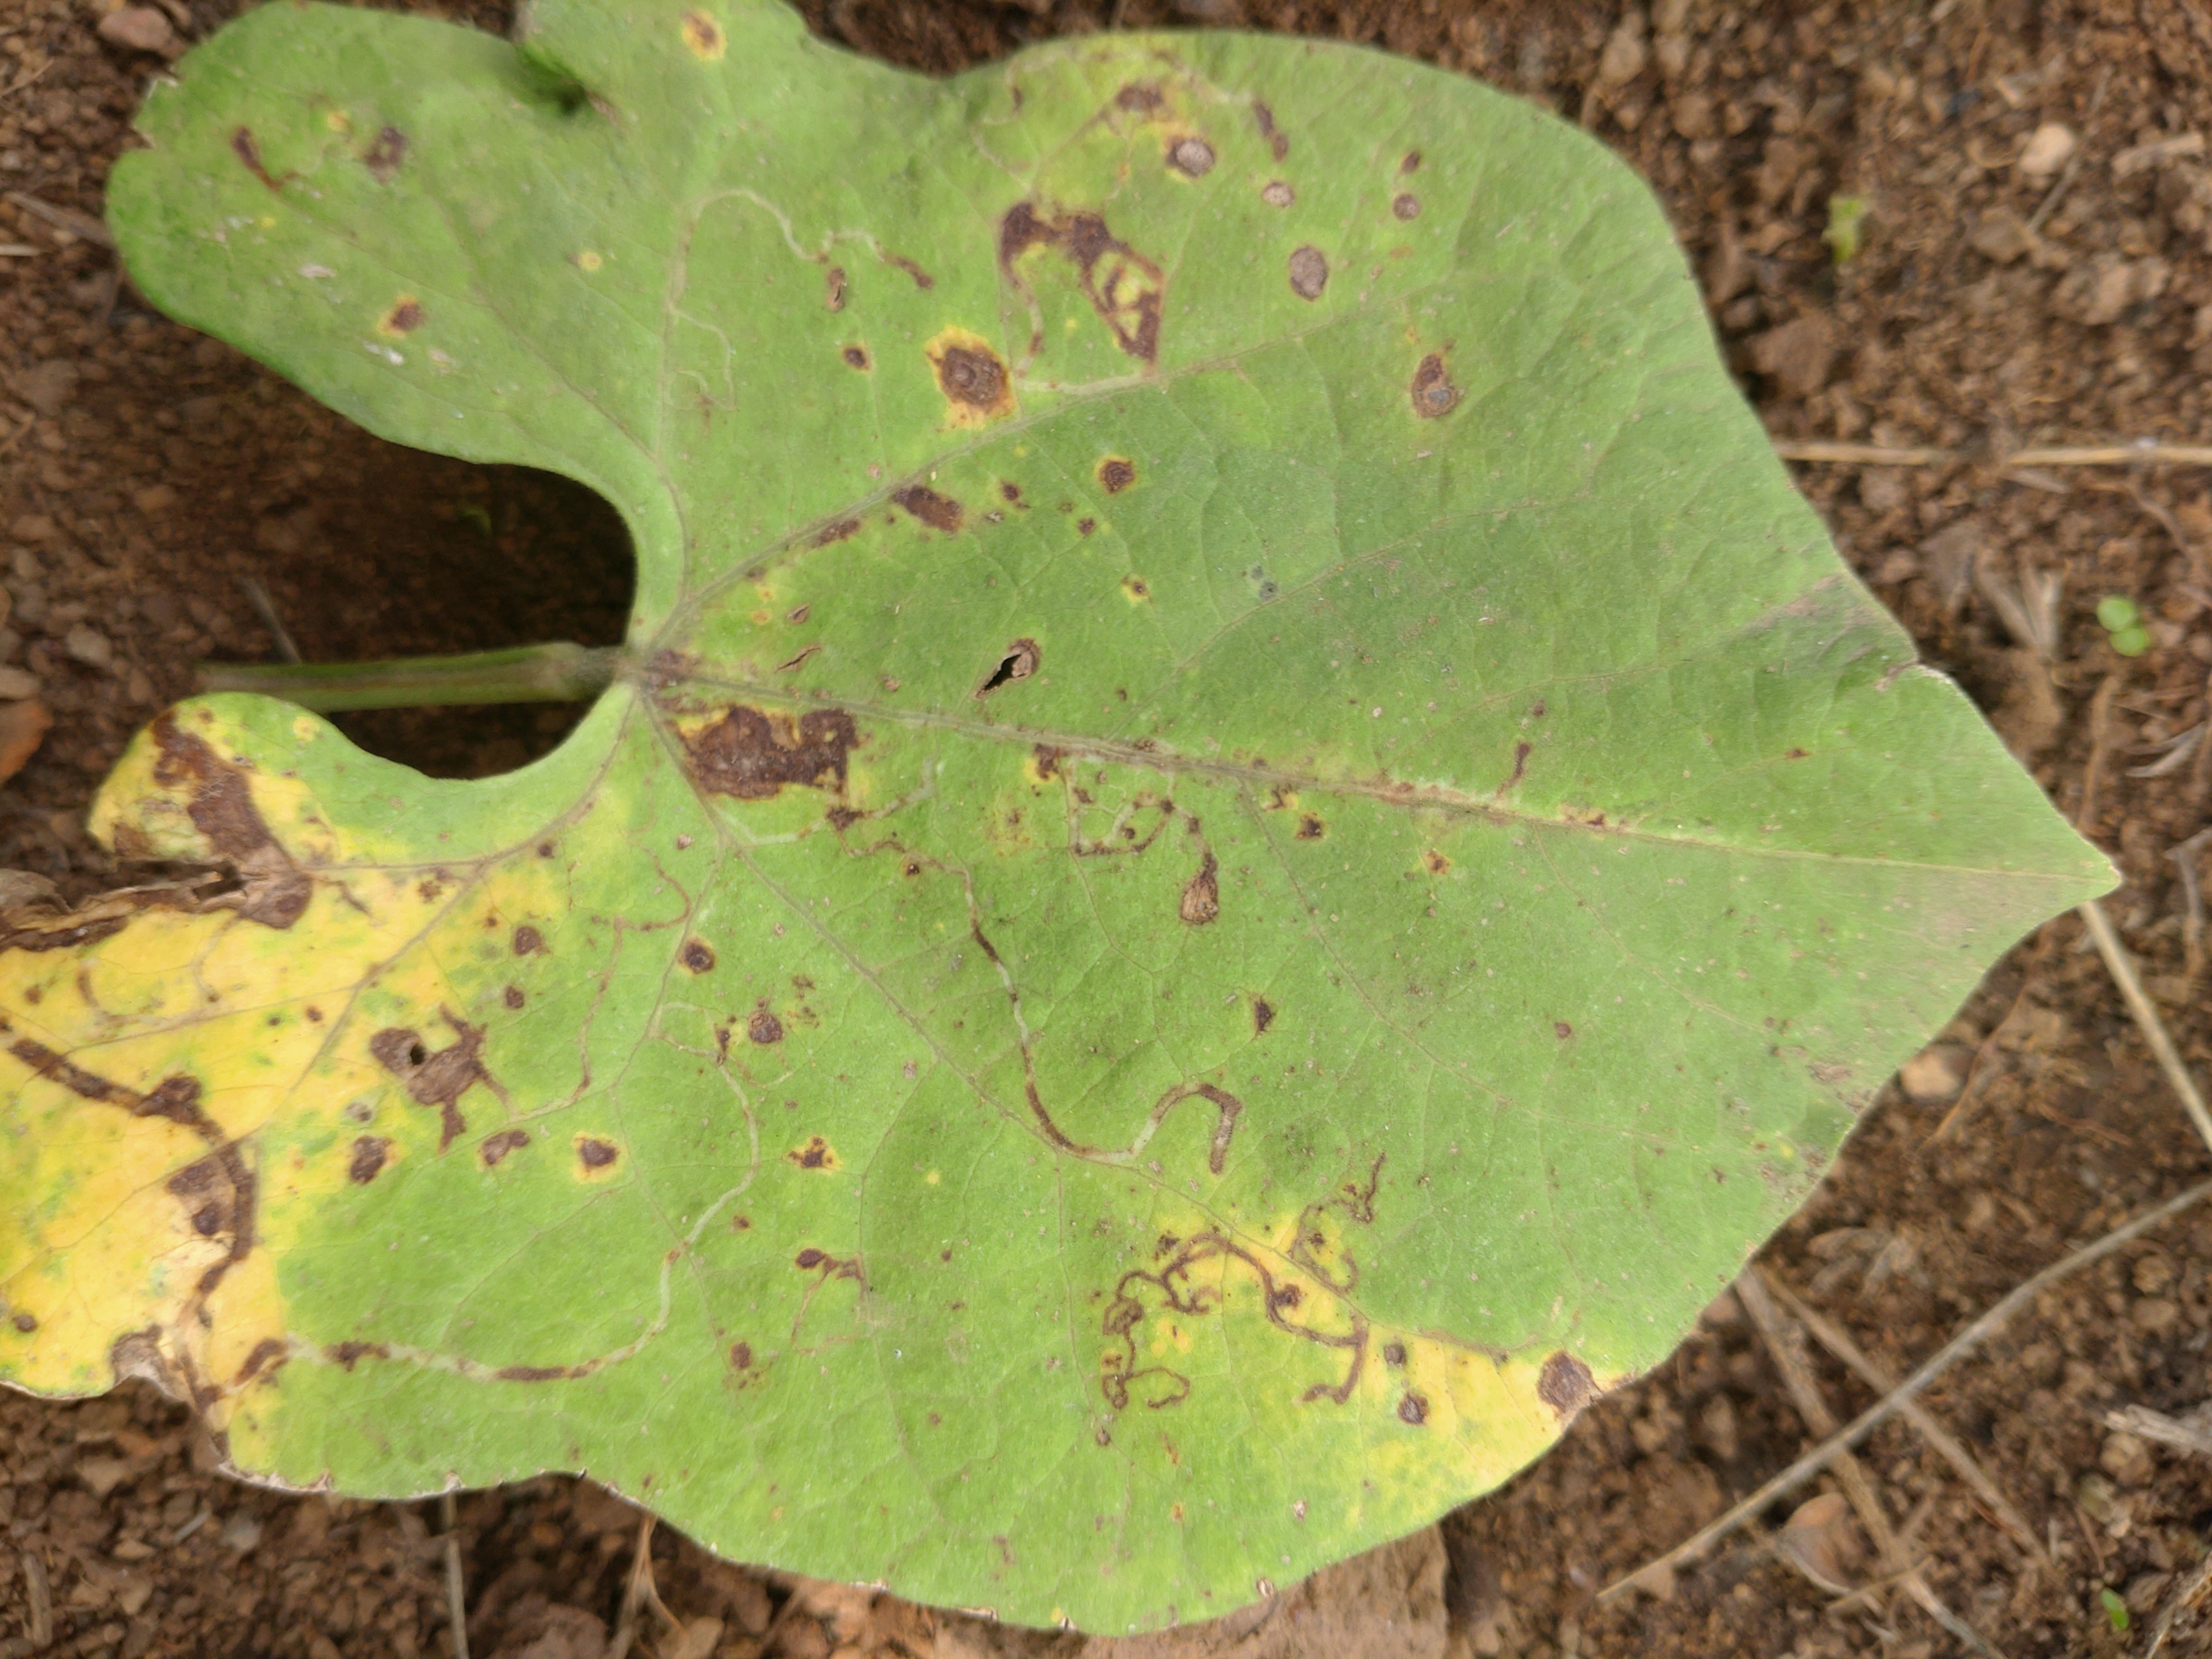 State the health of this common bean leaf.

rust
